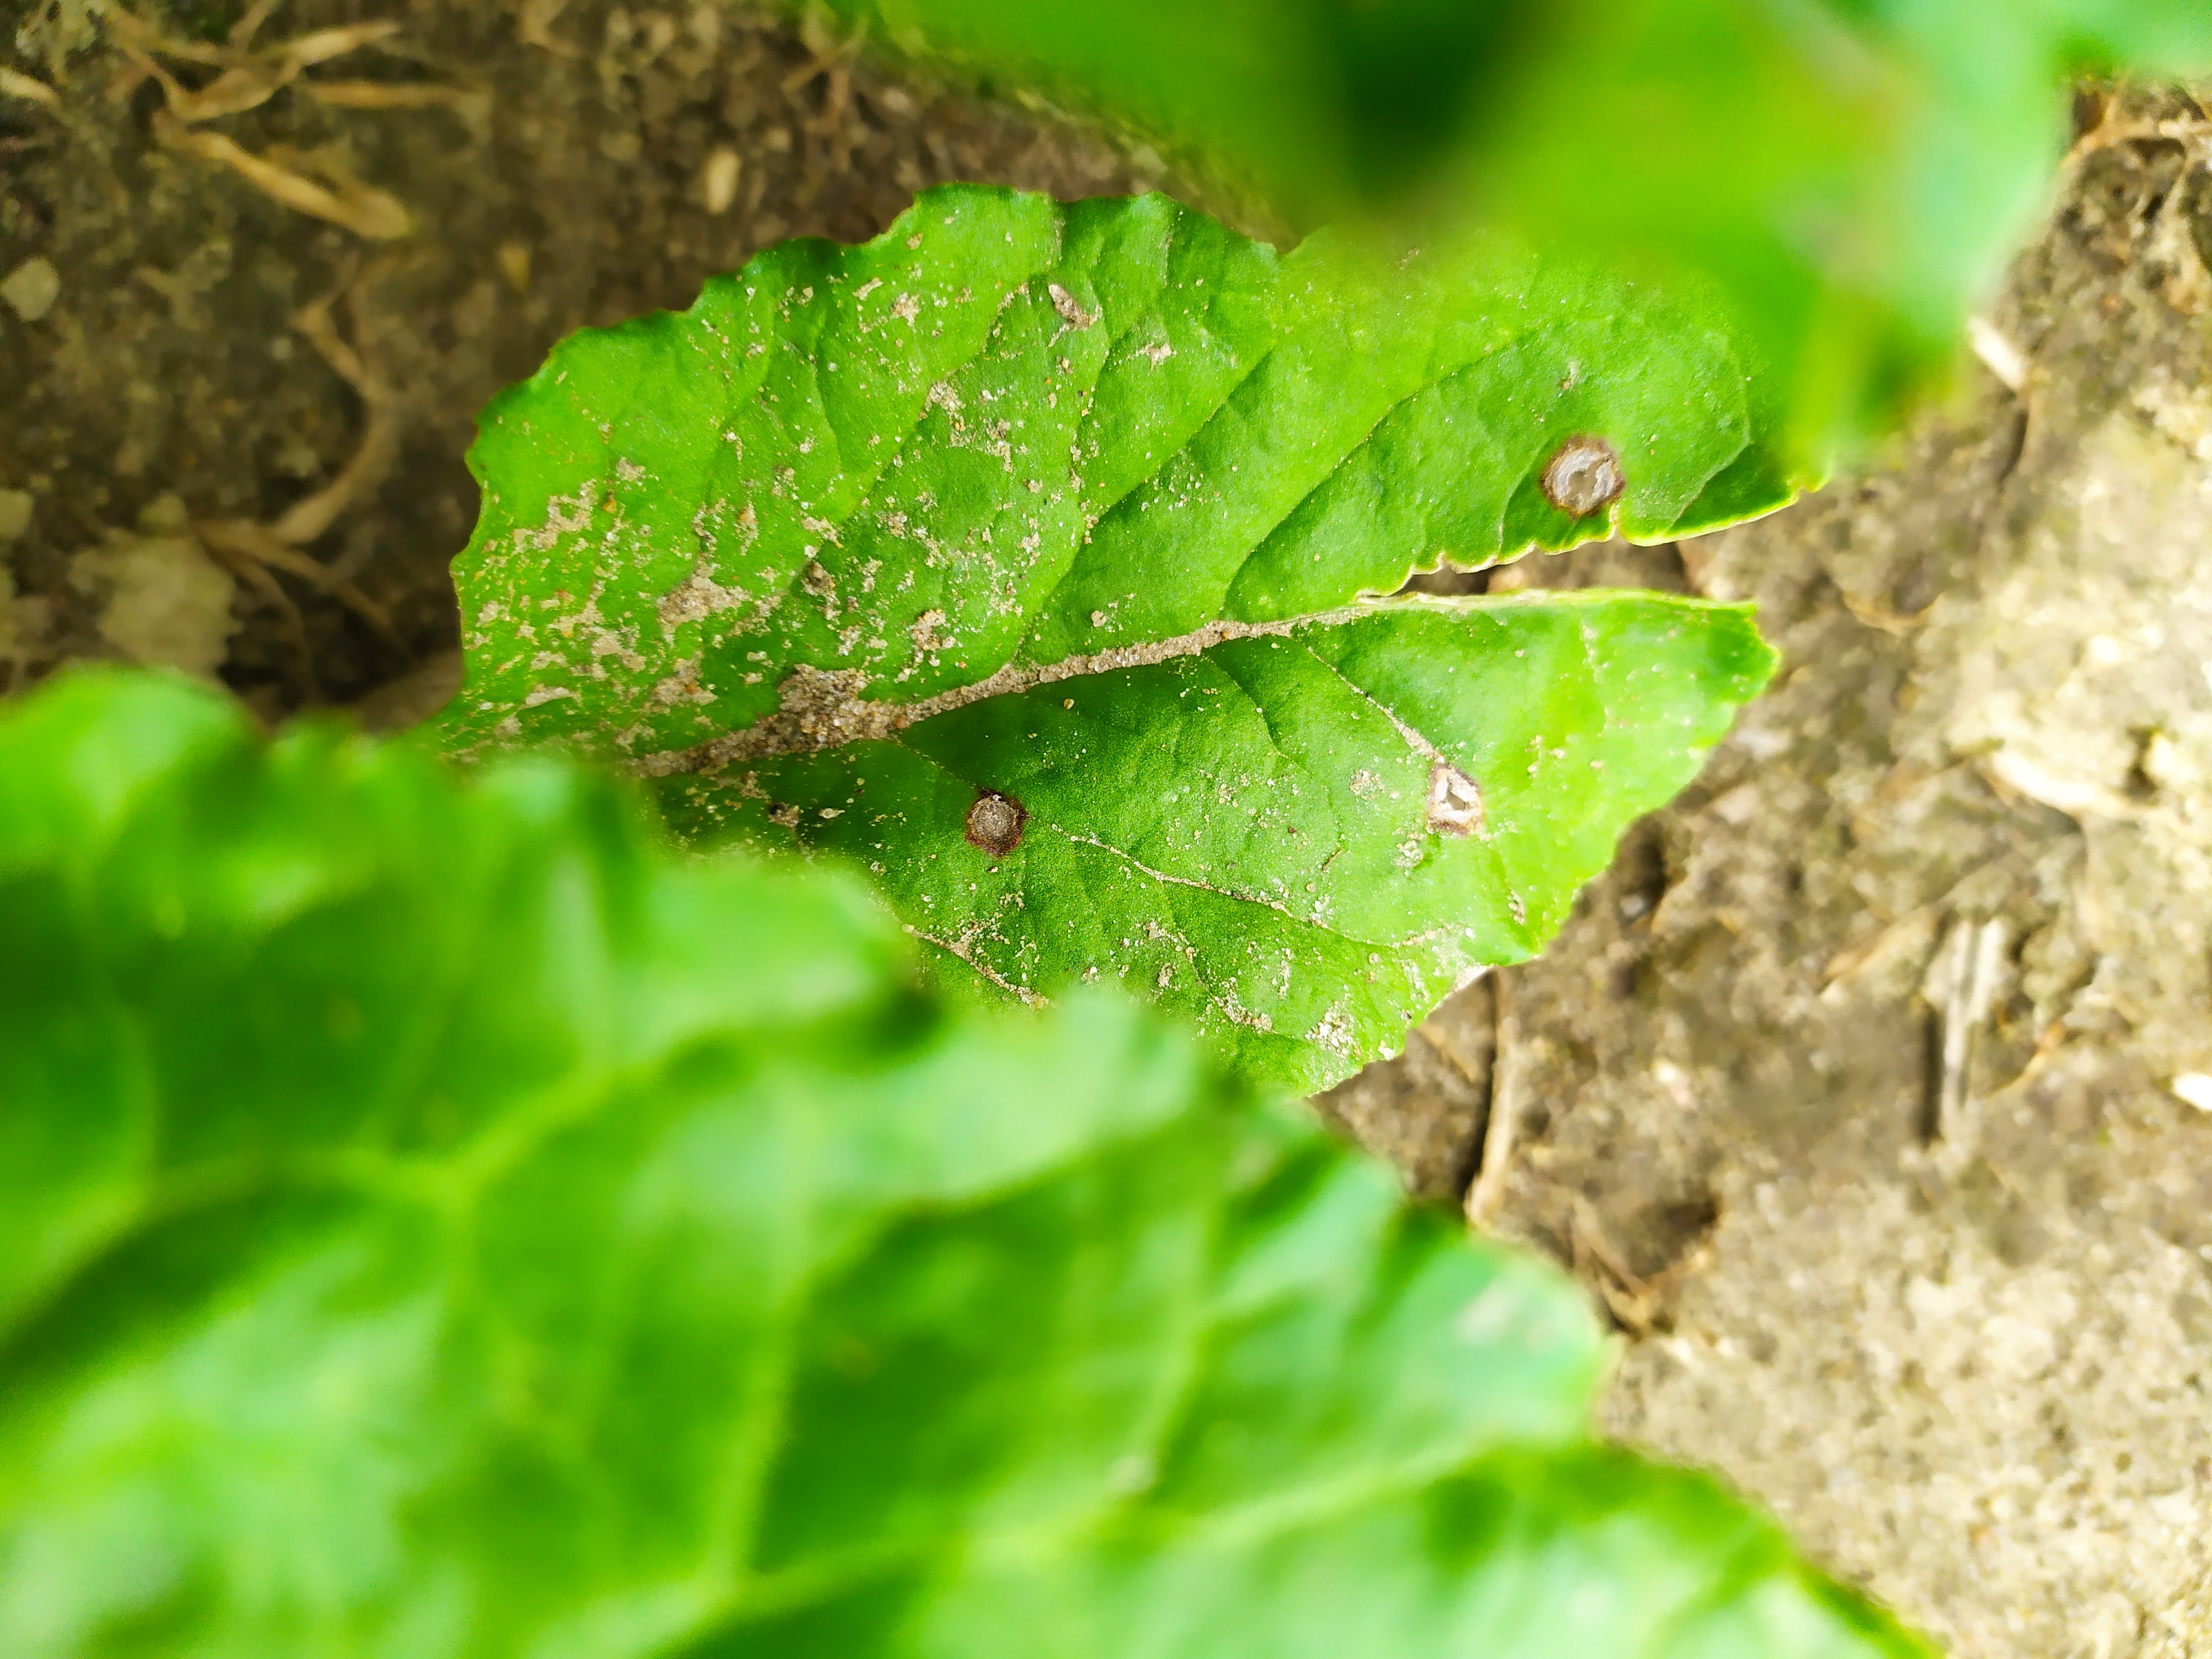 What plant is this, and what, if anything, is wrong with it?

beet, cercospora
